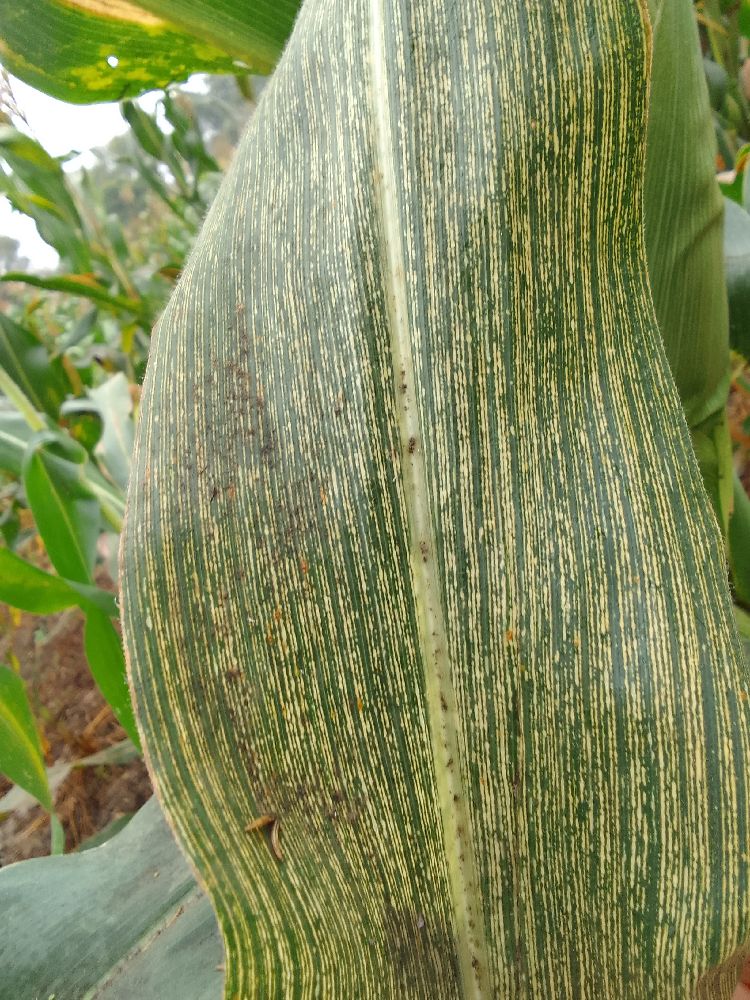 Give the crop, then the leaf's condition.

maize, maize streak virus
